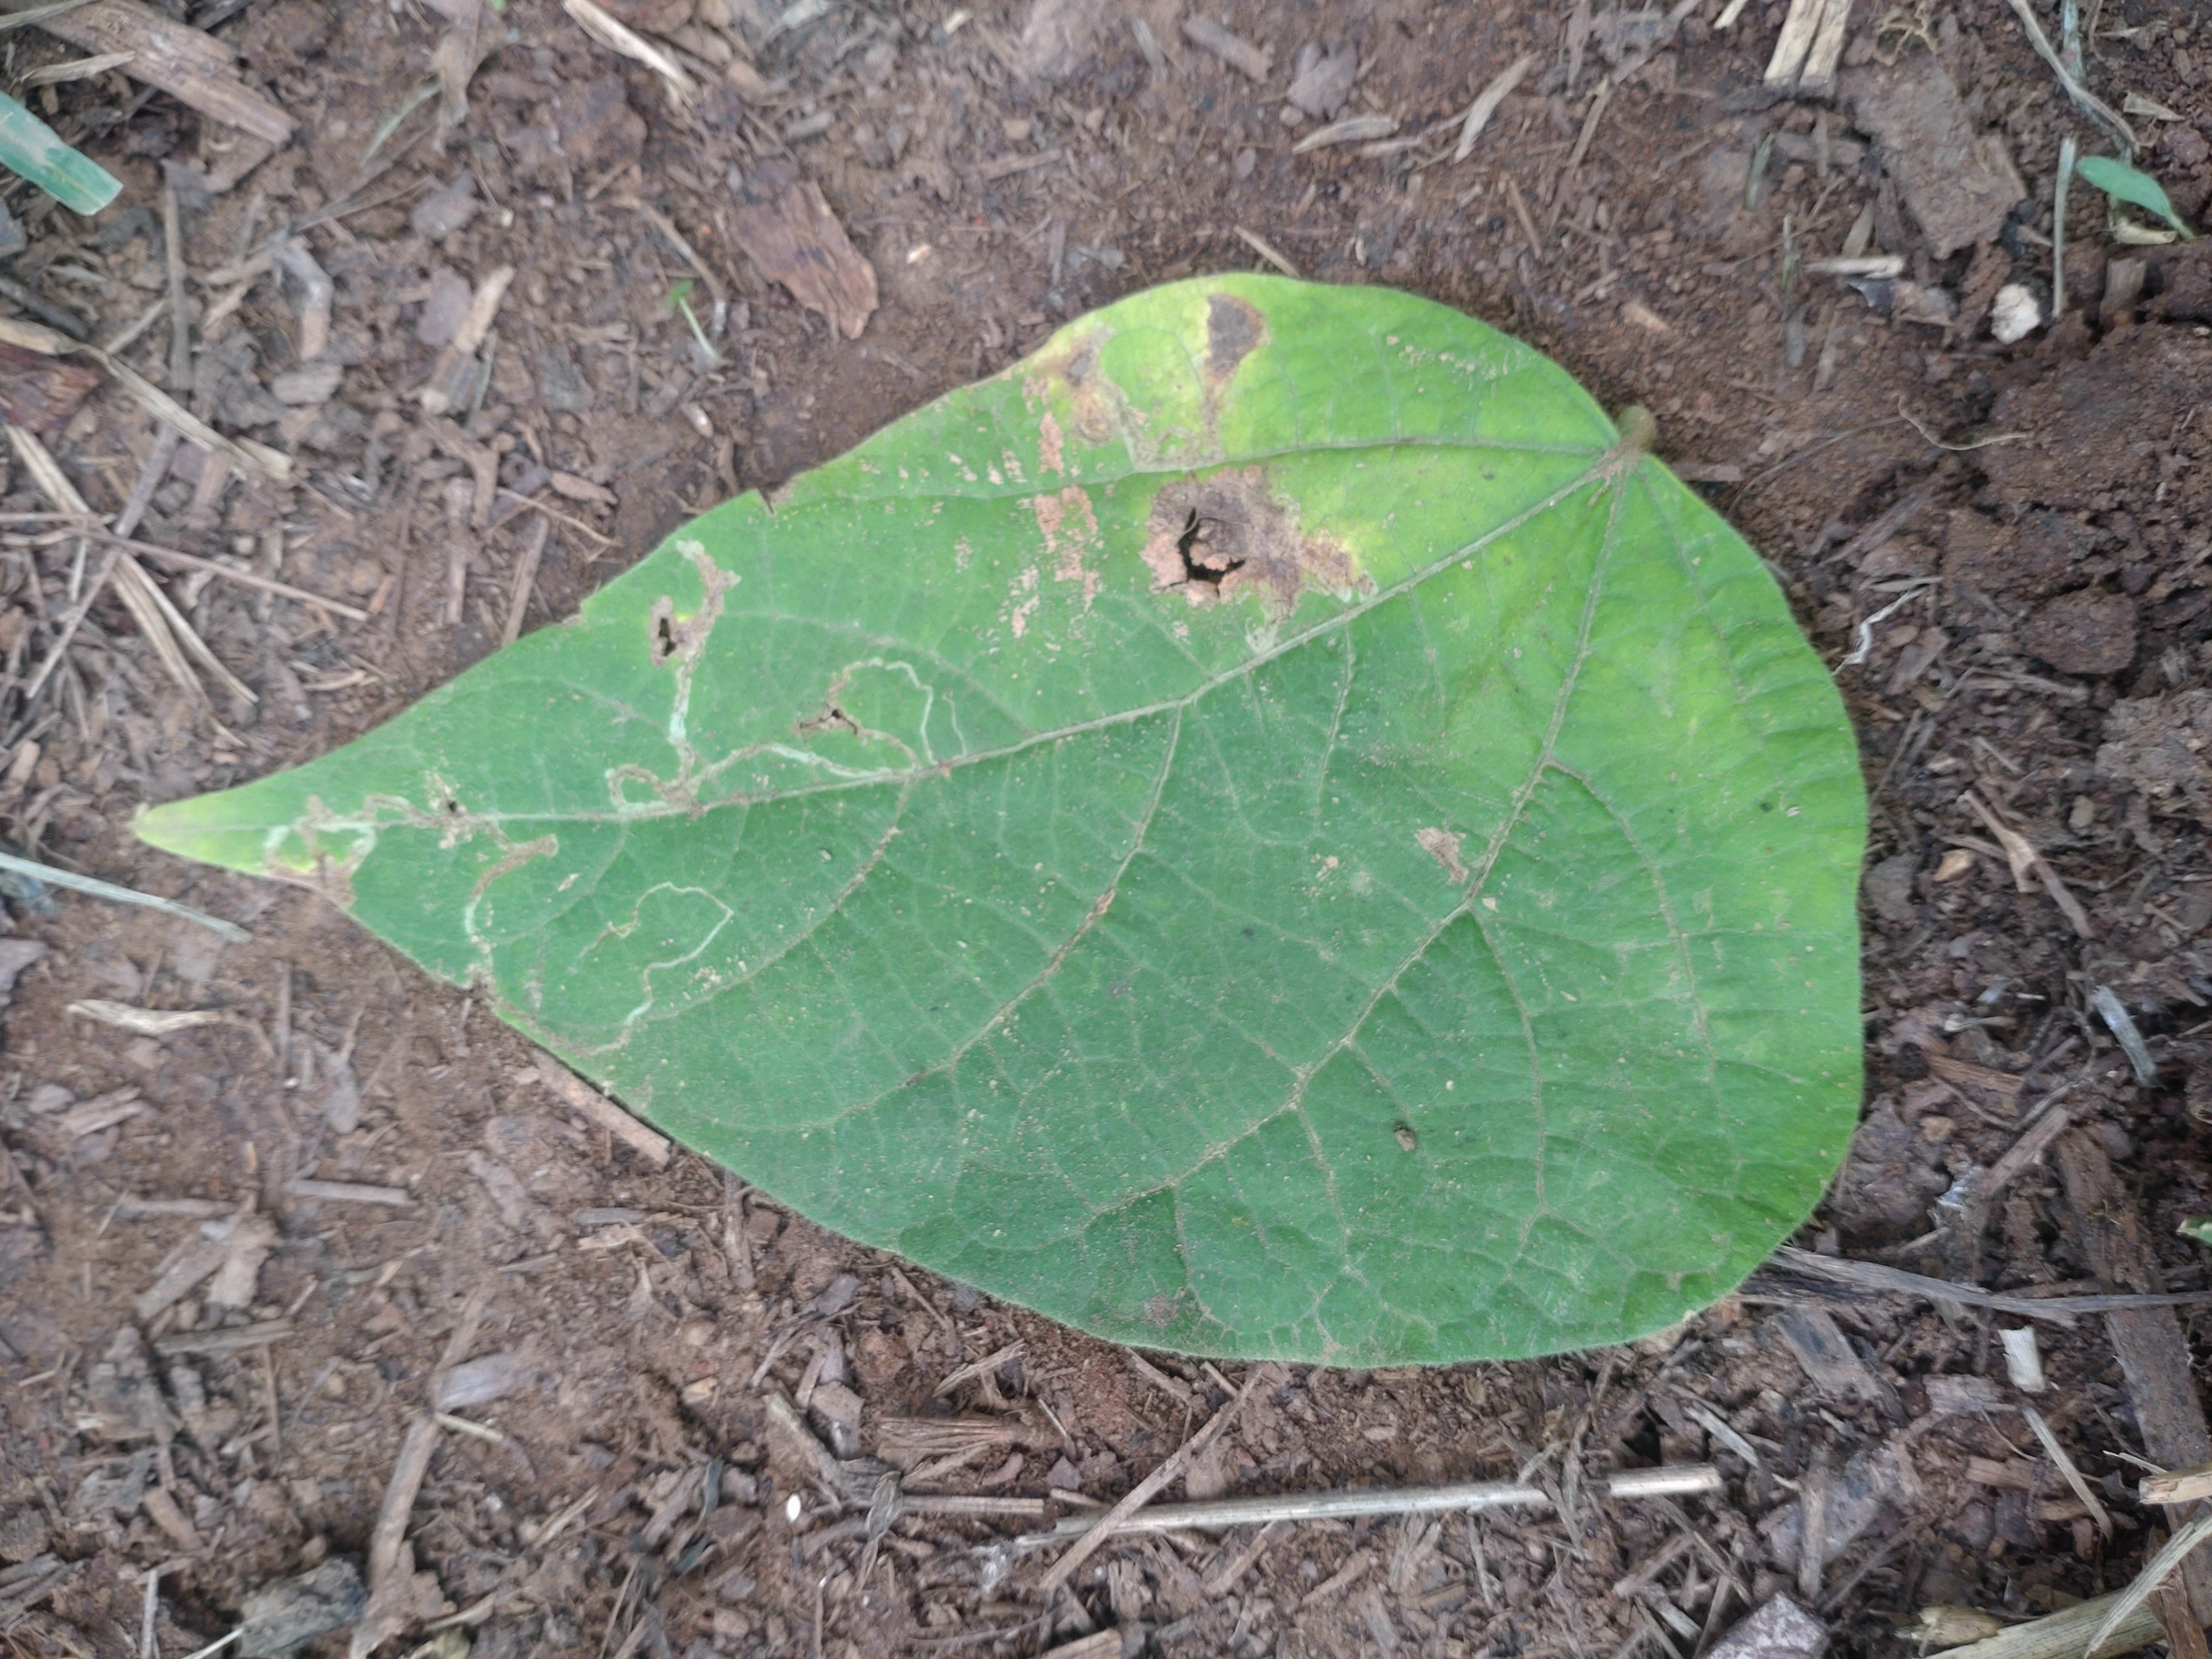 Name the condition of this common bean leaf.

anthracnose
